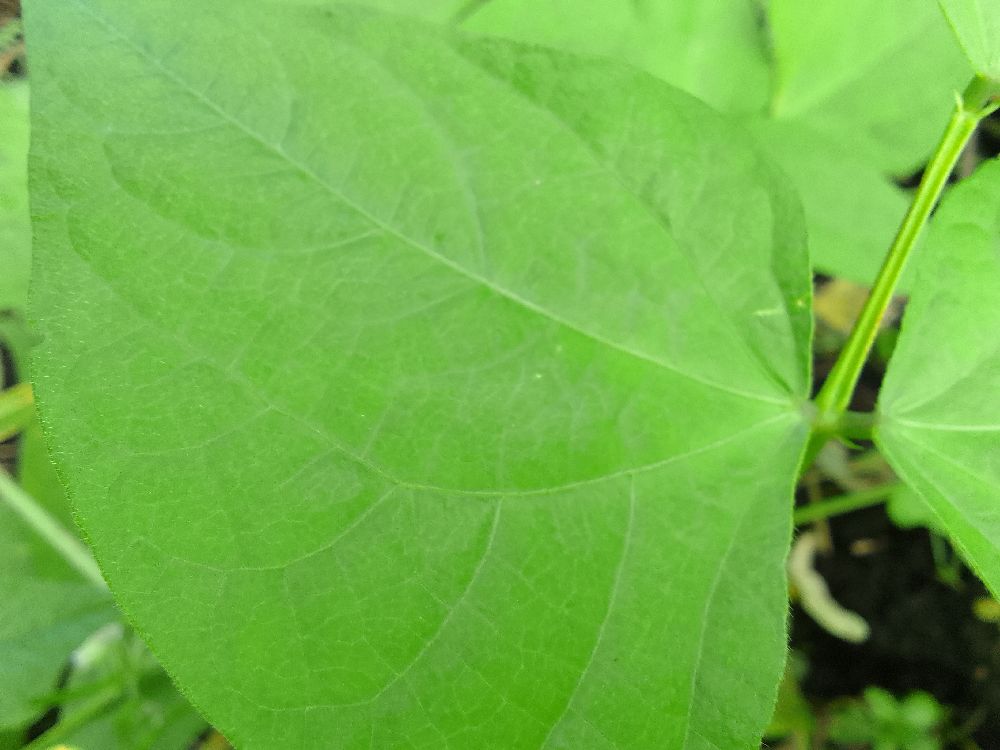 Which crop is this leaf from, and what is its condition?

common bean, healthy
